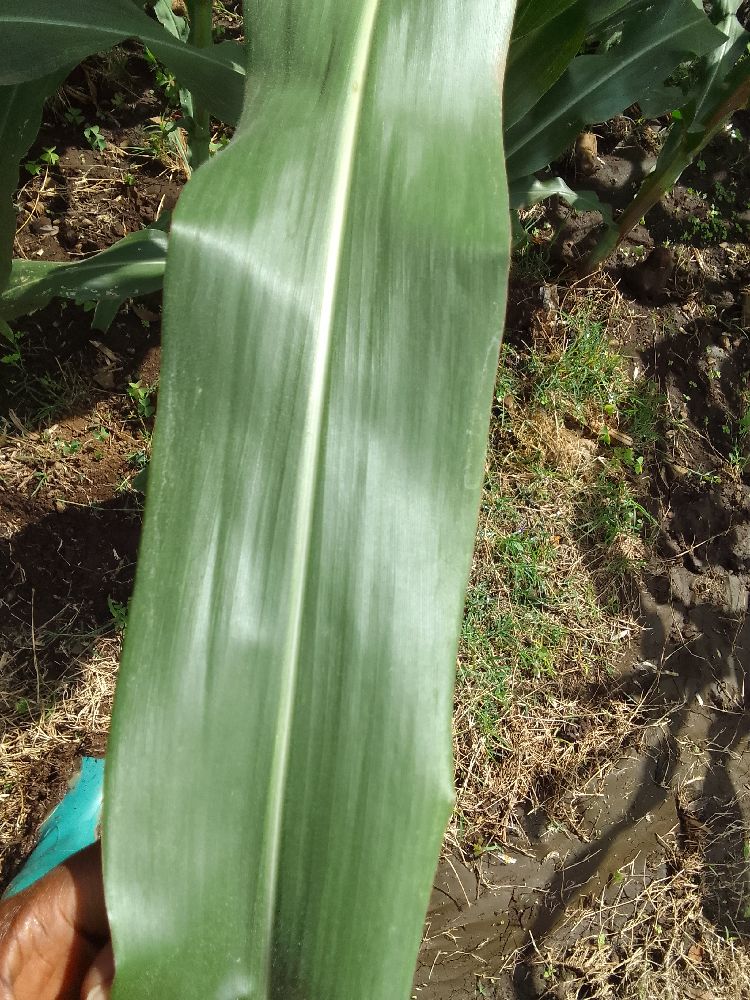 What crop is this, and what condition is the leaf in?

maize, healthy
